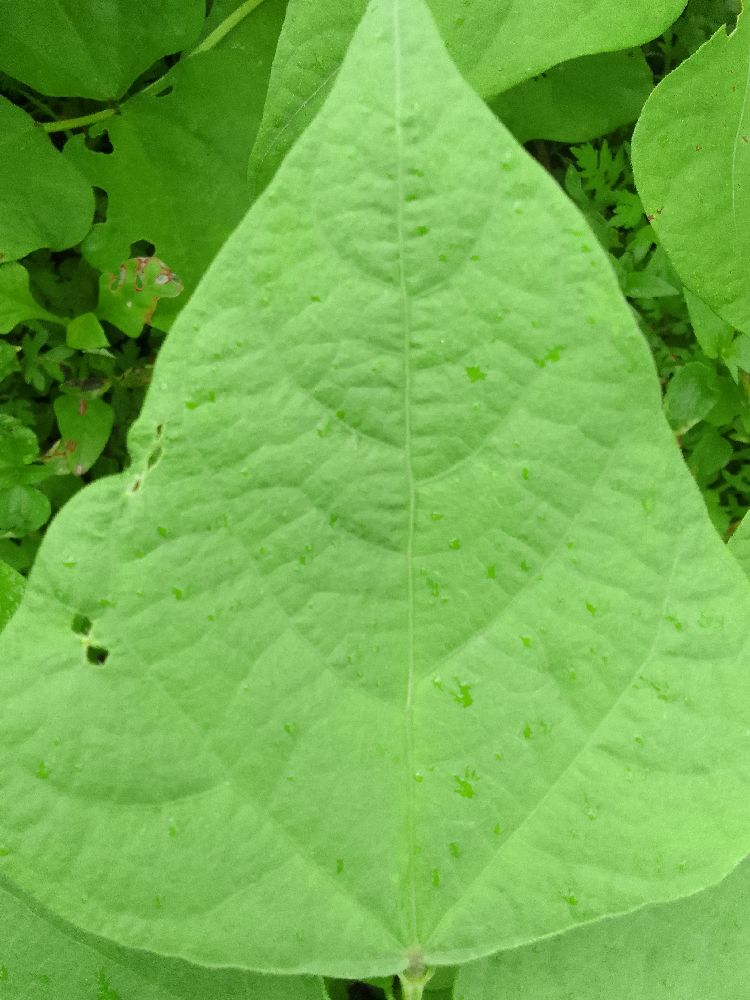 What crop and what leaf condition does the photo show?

common bean, healthy
